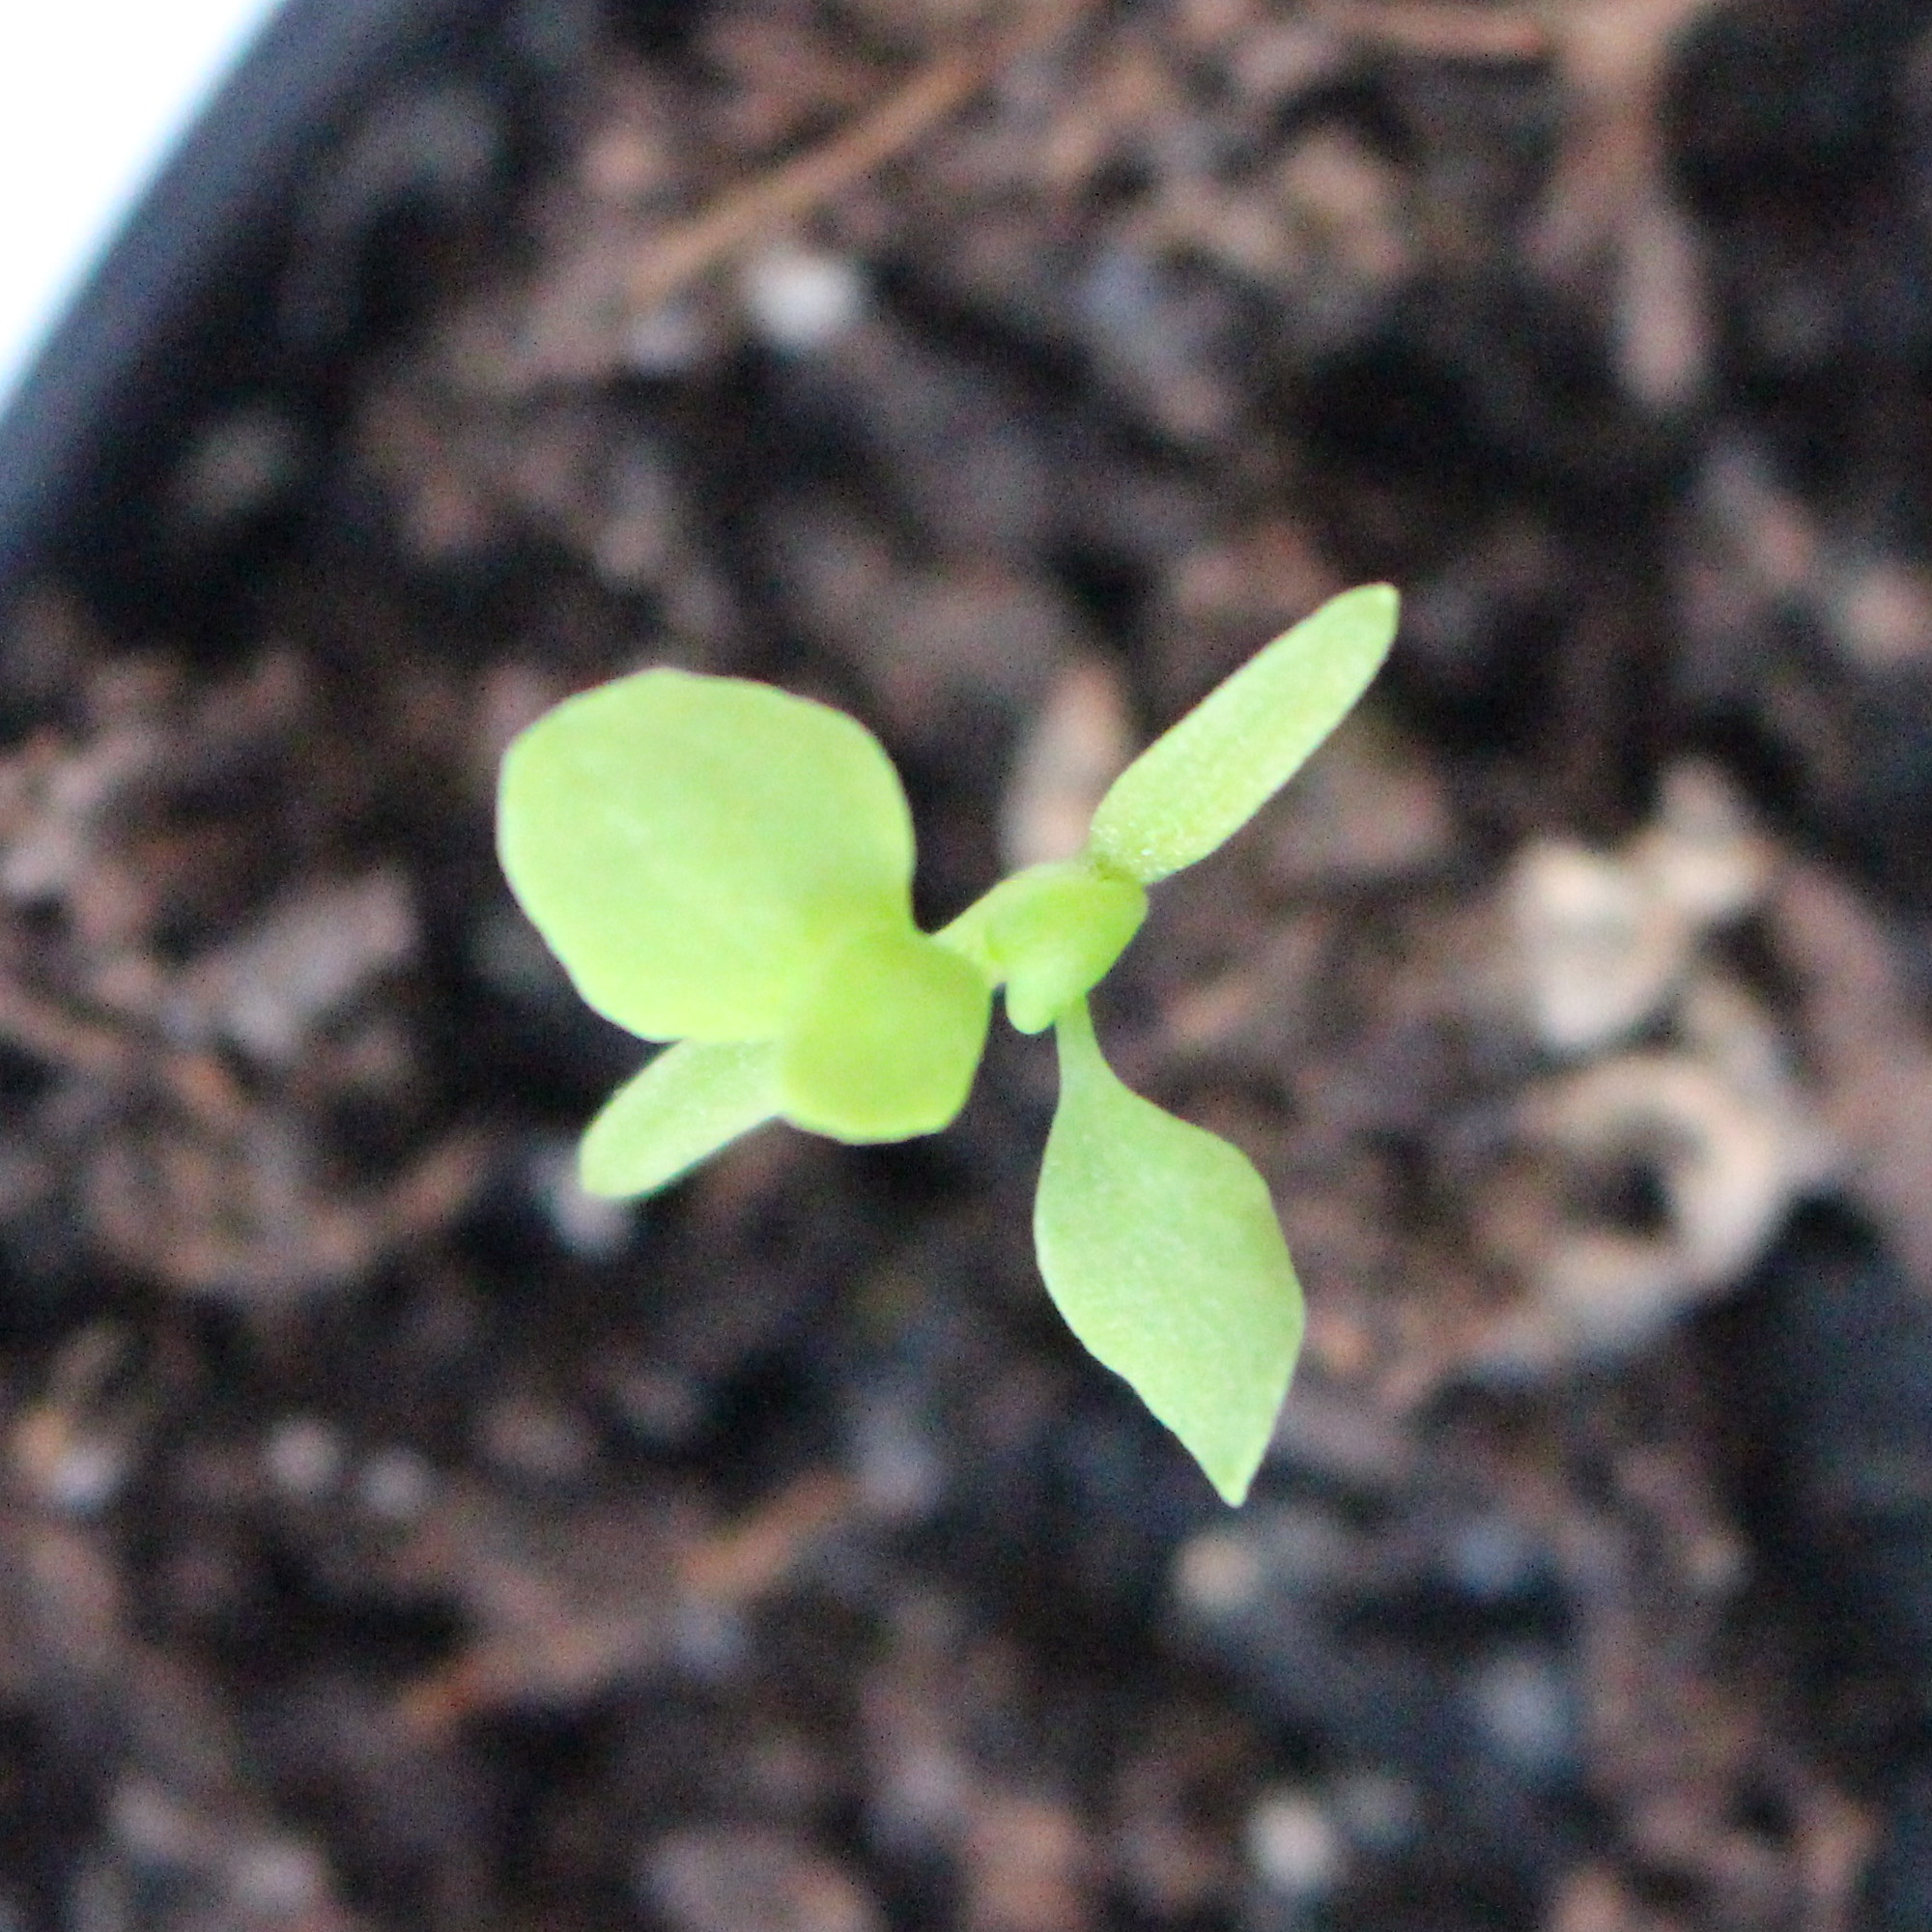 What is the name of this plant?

Papaver rhoeas
